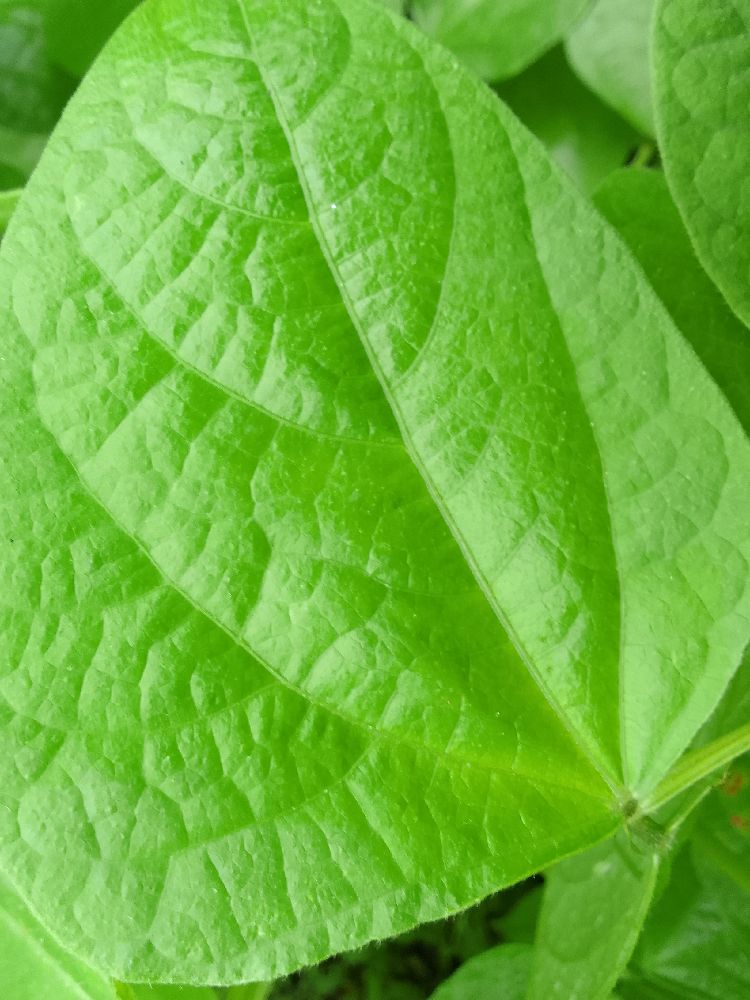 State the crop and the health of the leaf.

common bean, healthy
